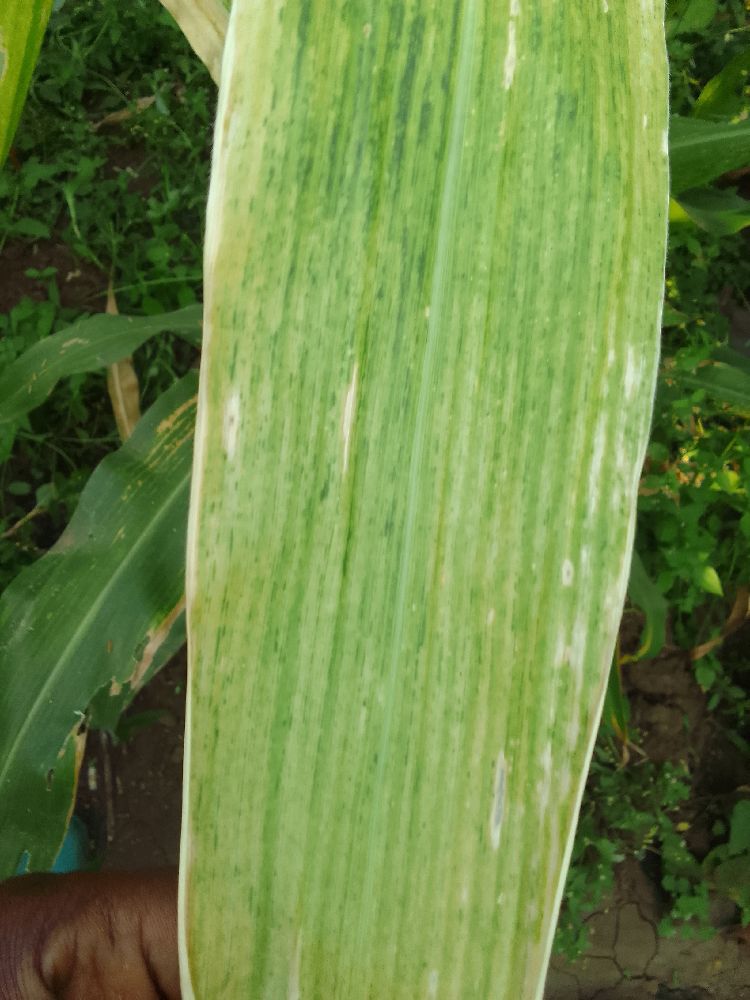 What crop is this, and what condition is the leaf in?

maize, maize lethal necrosis
